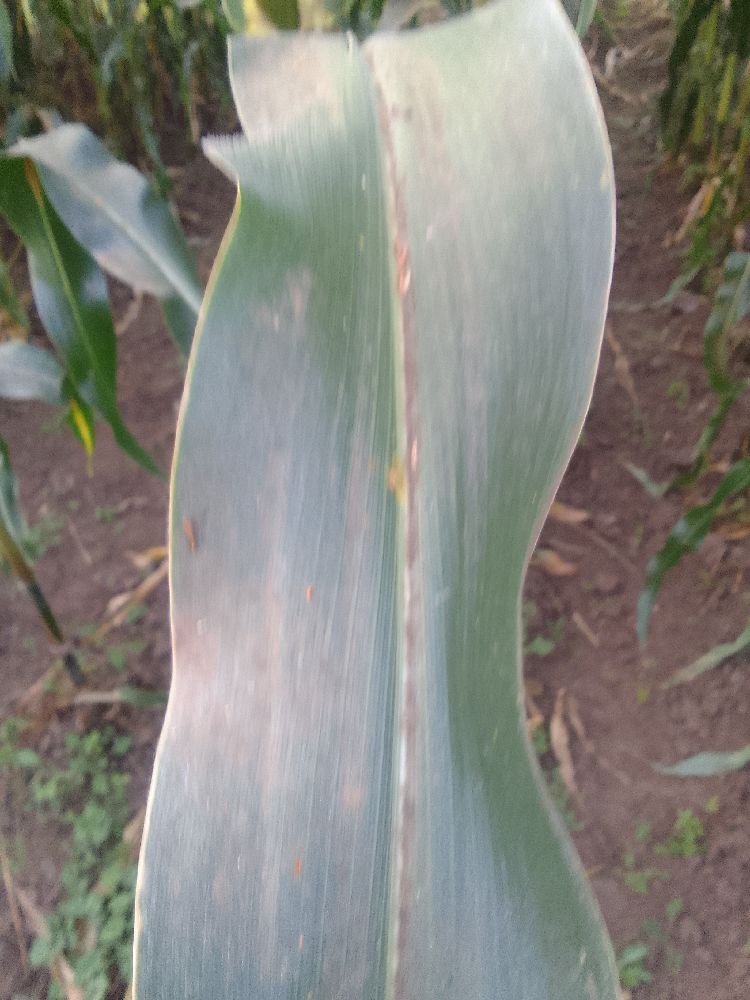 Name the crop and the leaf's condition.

maize, healthy
